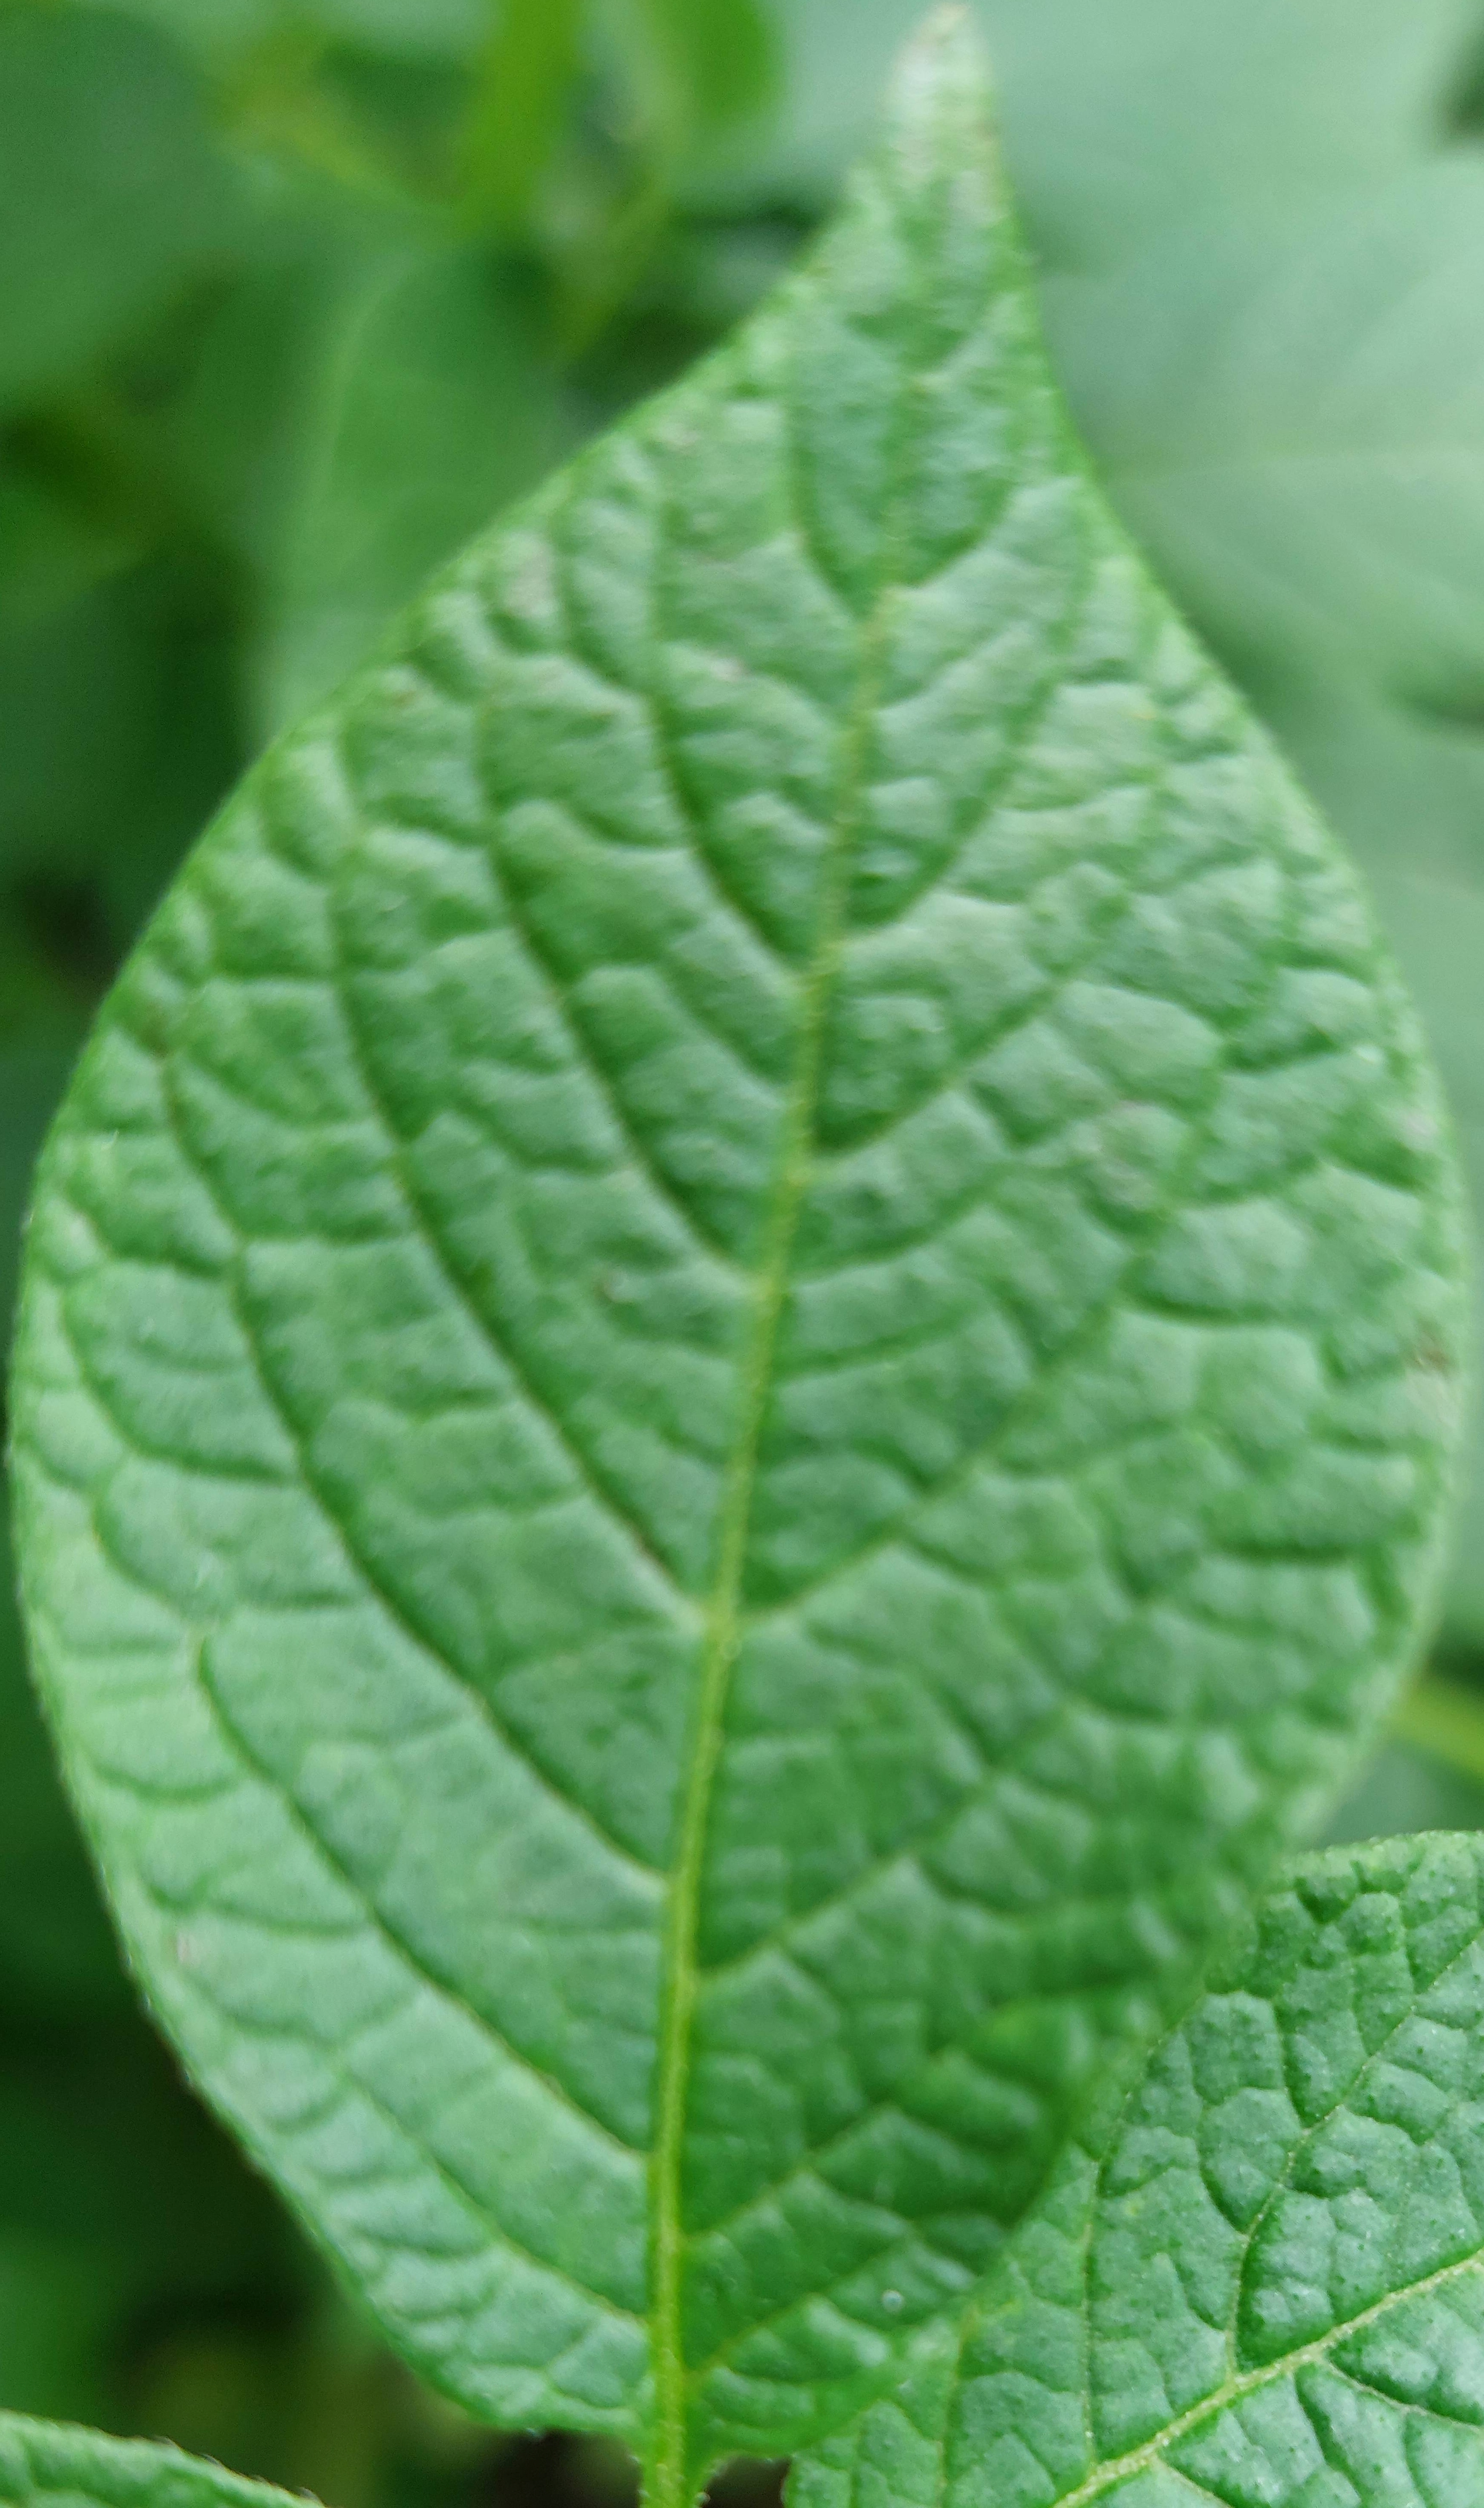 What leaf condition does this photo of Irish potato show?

healthy
